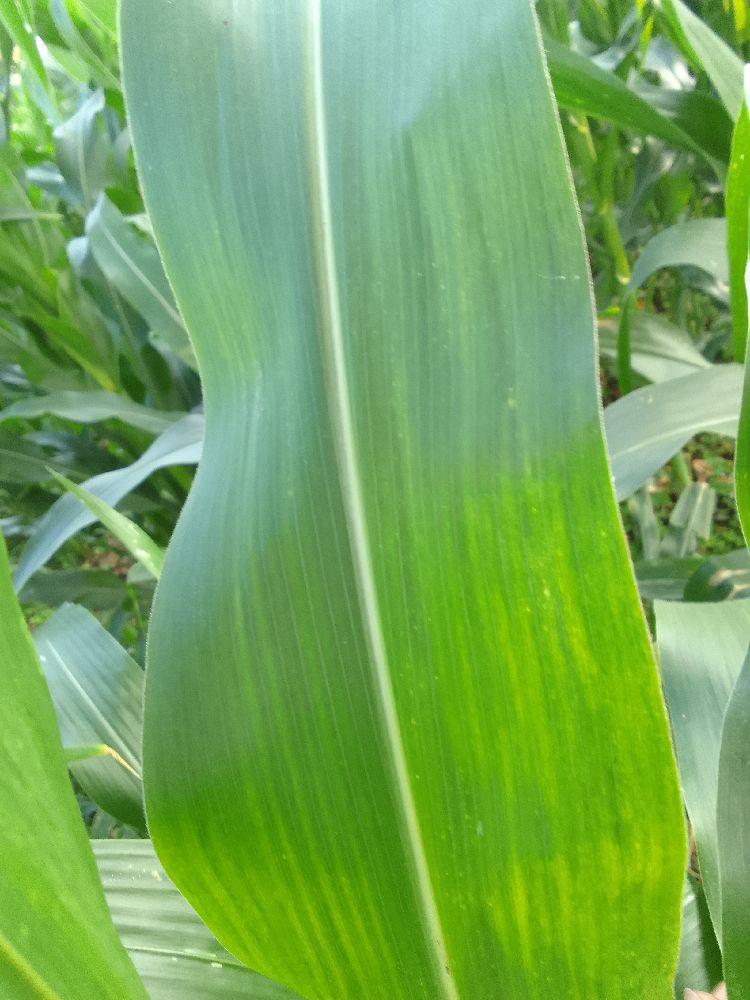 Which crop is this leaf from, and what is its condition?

maize, healthy
